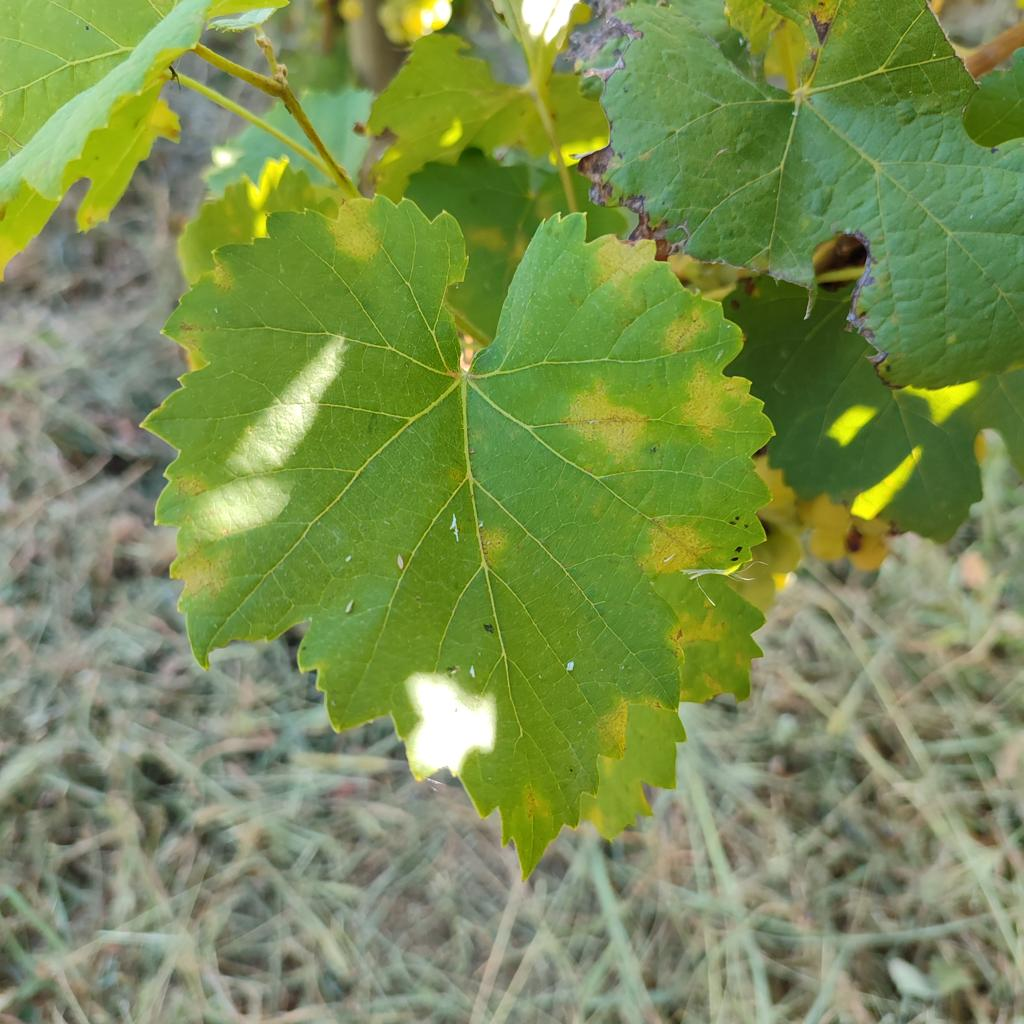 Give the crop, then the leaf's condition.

grapevine, downy mildew
